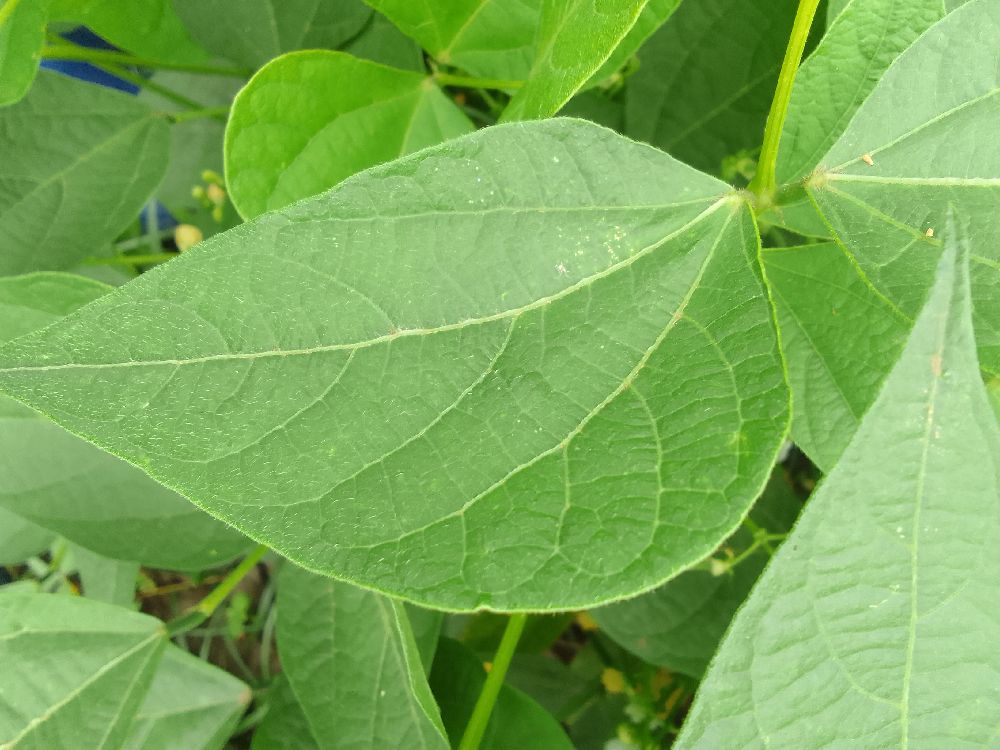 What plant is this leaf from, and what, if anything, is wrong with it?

common bean, healthy
